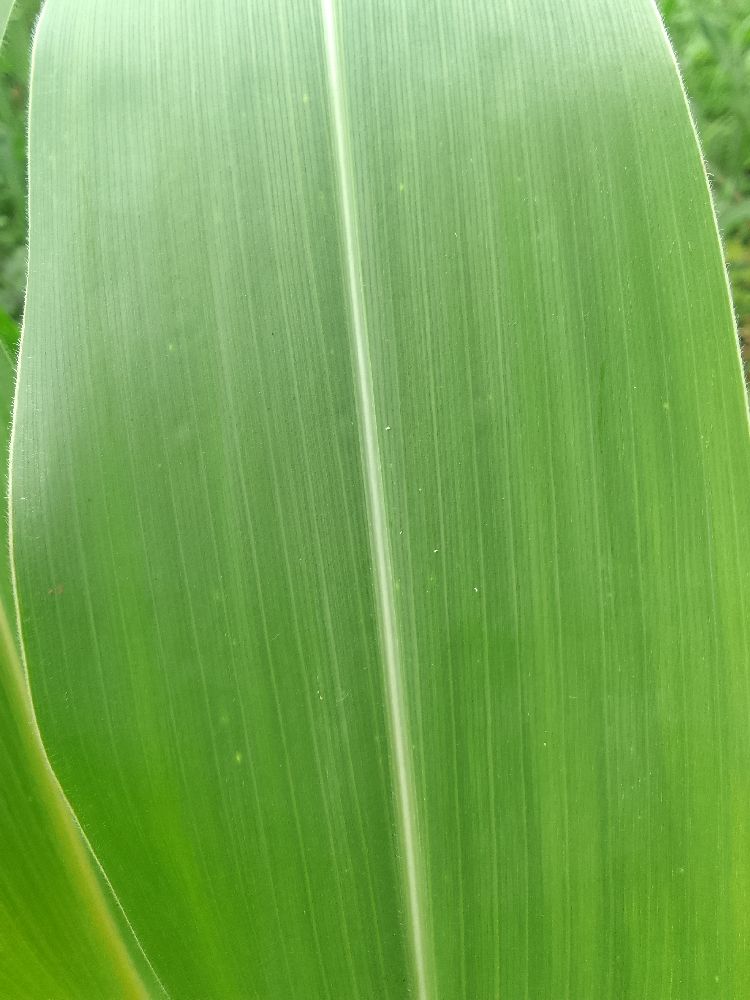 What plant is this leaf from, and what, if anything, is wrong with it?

maize, healthy
